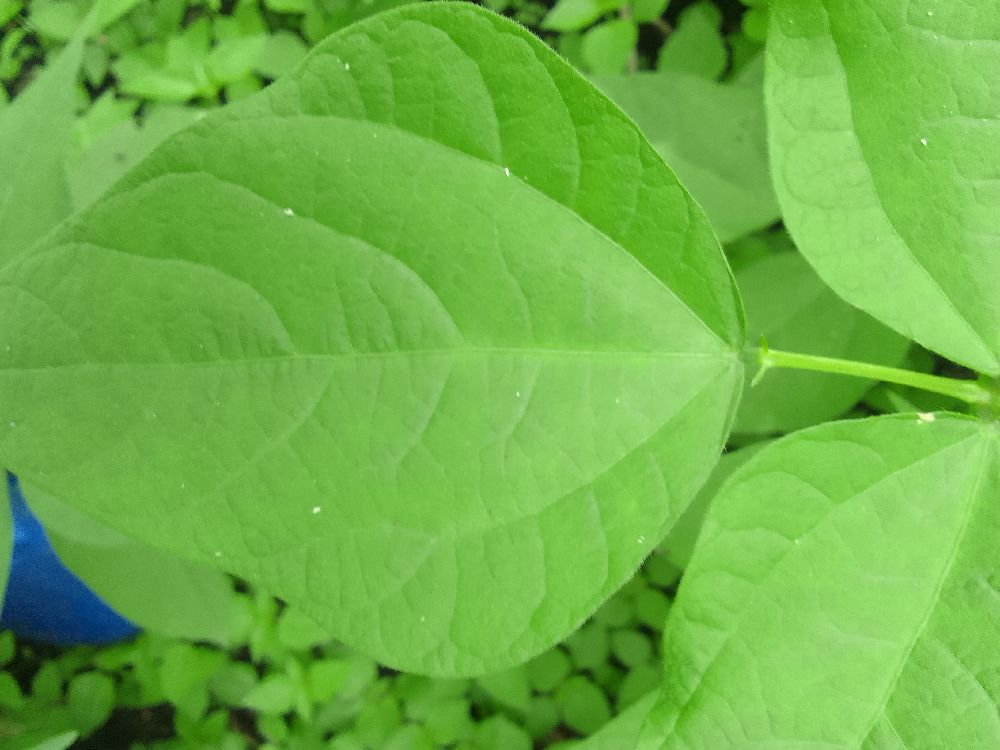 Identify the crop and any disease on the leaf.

common bean, healthy
